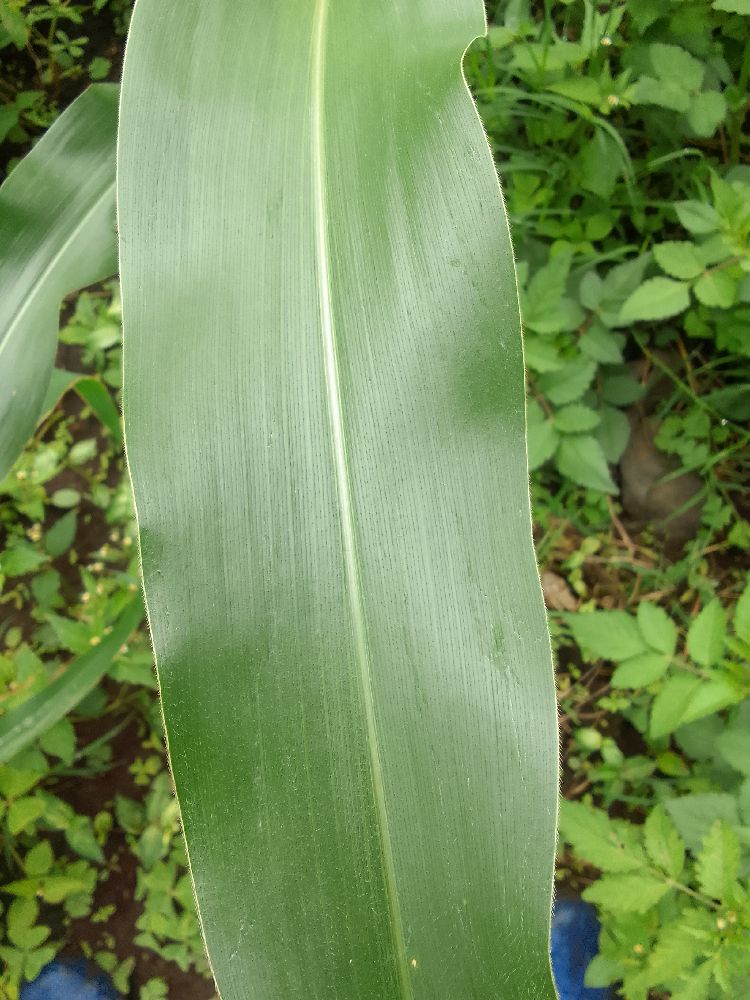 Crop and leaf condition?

maize, healthy
